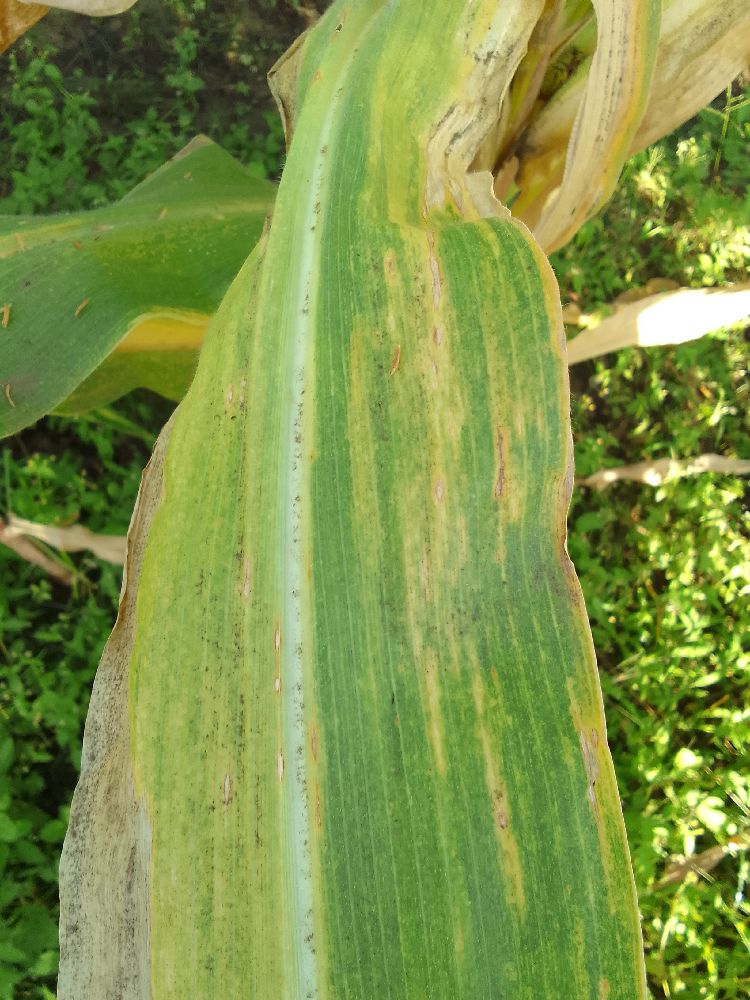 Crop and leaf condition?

maize, maize lethal necrosis
